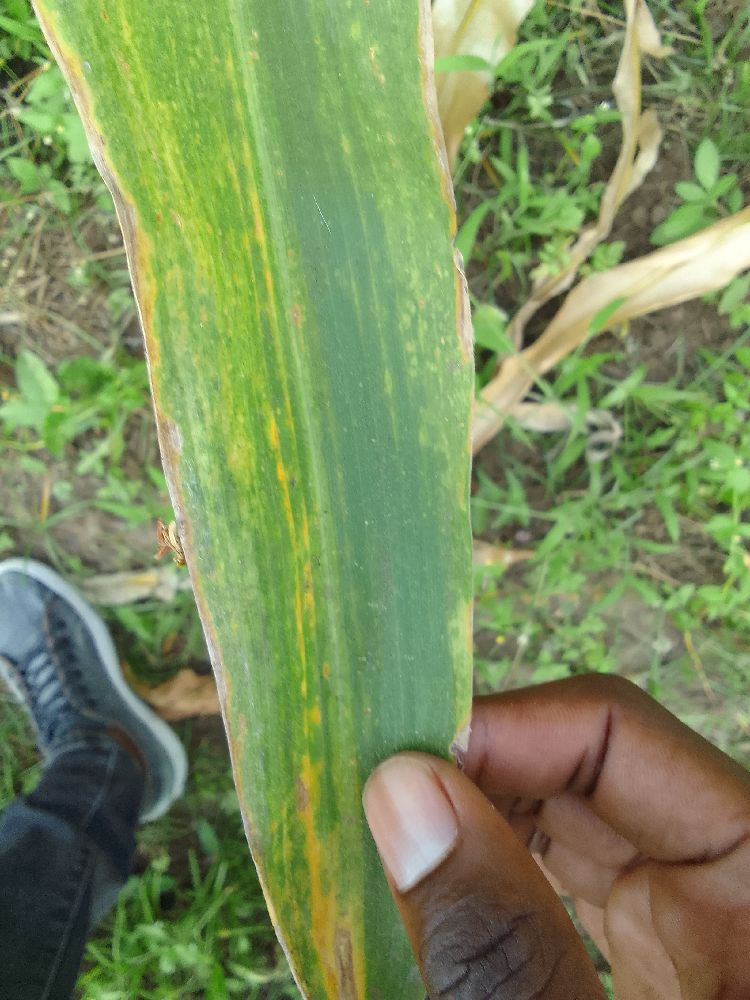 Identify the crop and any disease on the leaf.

maize, maize lethal necrosis
